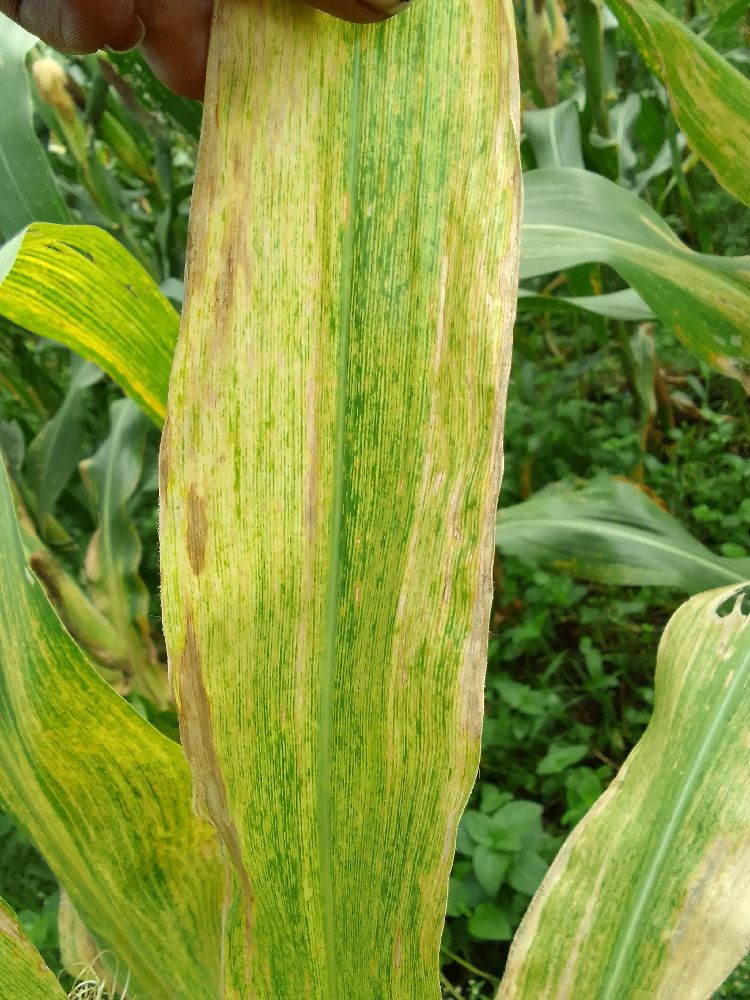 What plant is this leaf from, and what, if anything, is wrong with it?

maize, maize lethal necrosis
